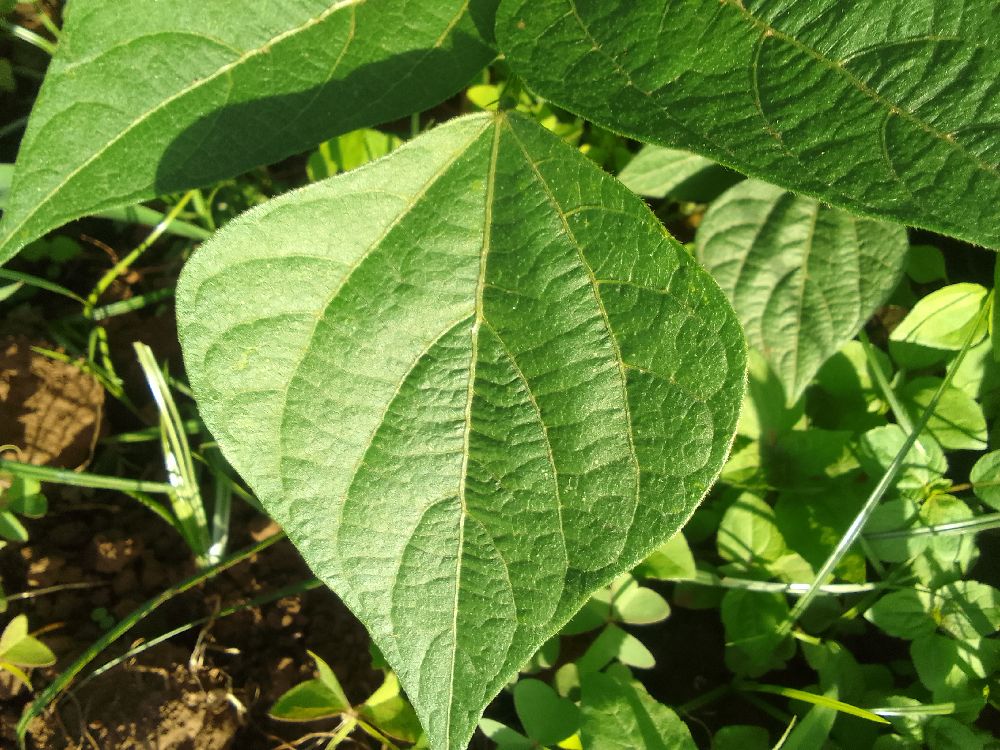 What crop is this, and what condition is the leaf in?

common bean, healthy
